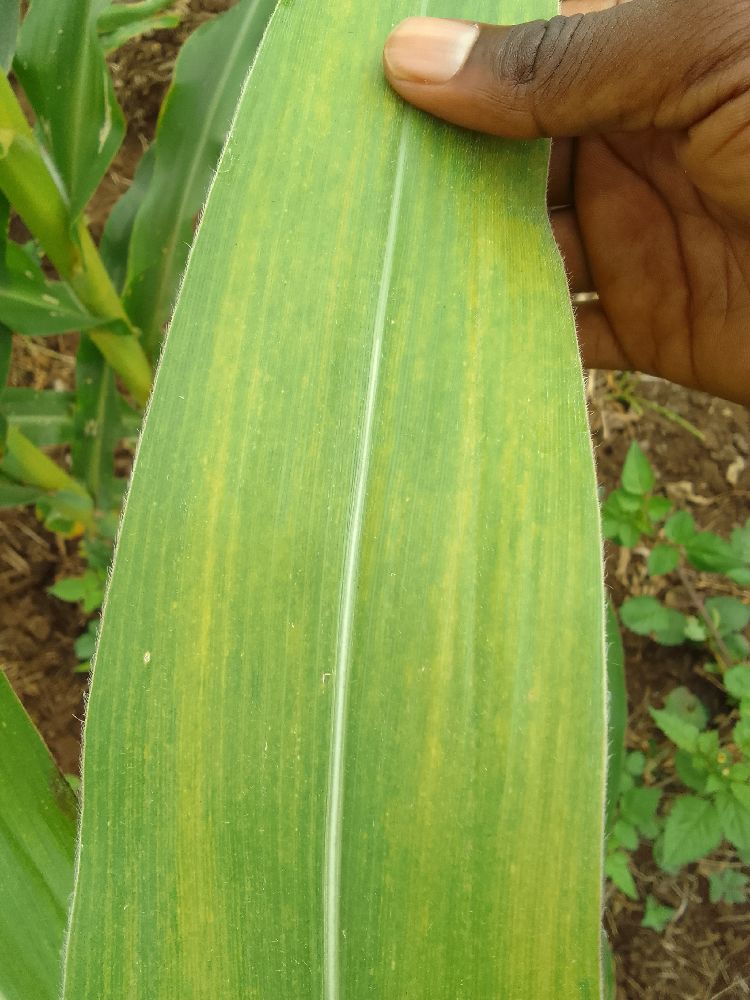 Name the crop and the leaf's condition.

maize, maize lethal necrosis
